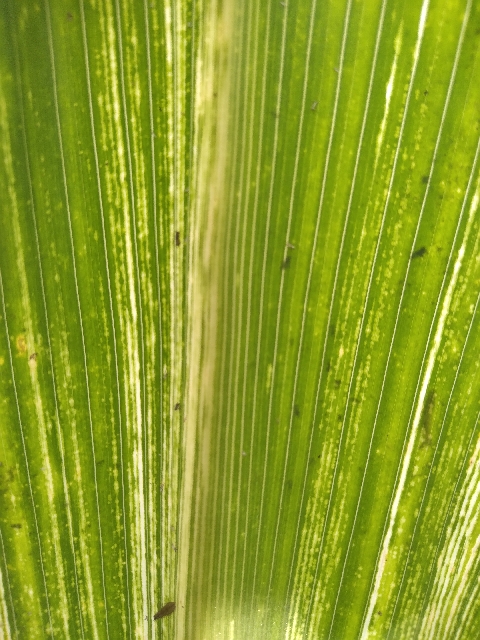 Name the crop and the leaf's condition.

maize, maize streak virus
